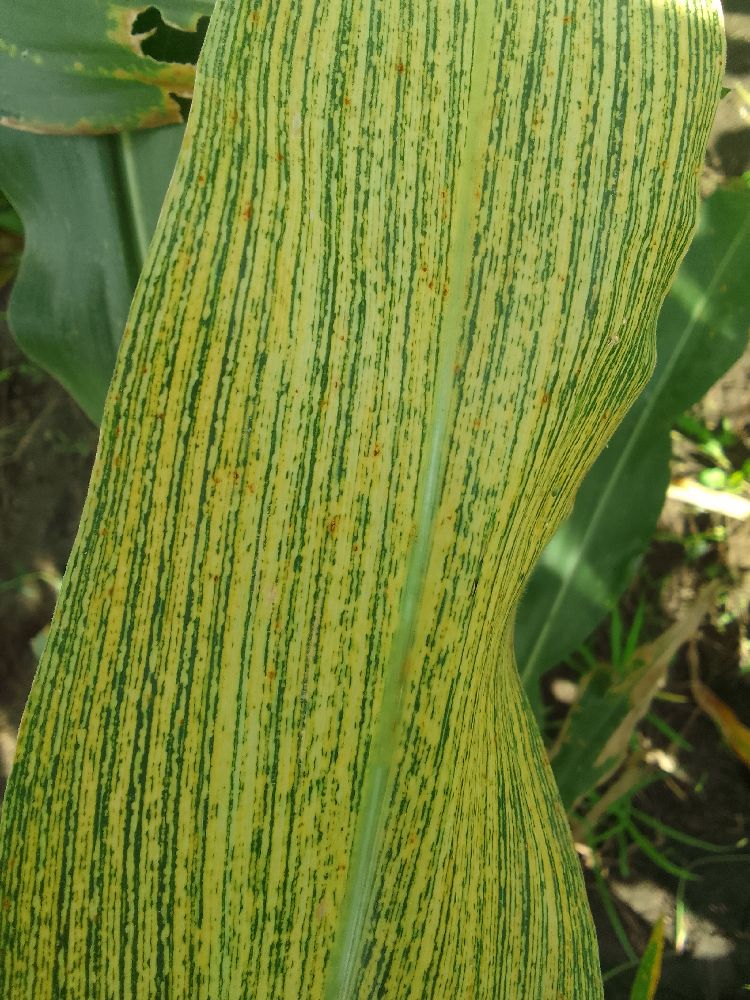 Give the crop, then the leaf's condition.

maize, maize streak virus
